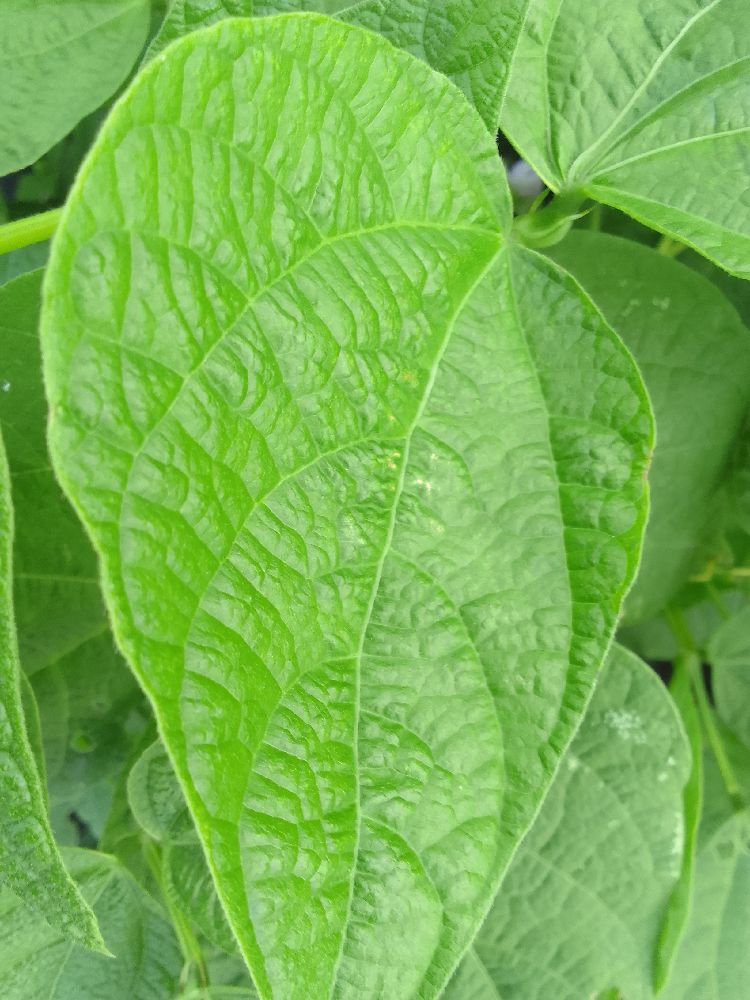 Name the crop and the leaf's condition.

common bean, healthy
